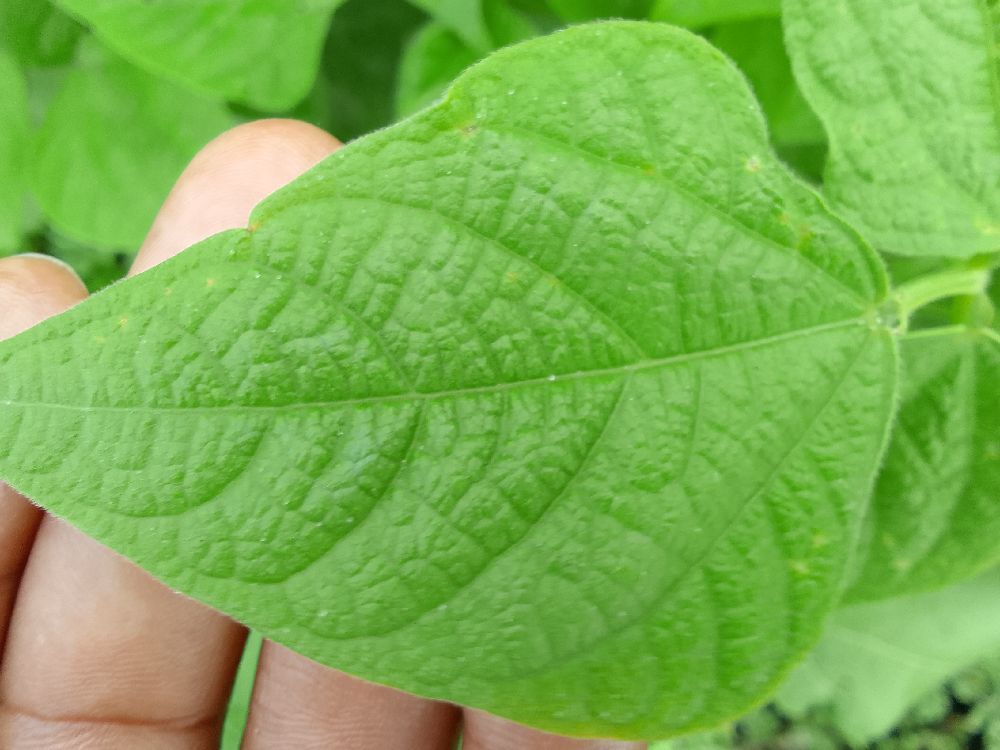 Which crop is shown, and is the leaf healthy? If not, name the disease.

common bean, healthy
